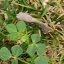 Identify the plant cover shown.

unstructured weed
